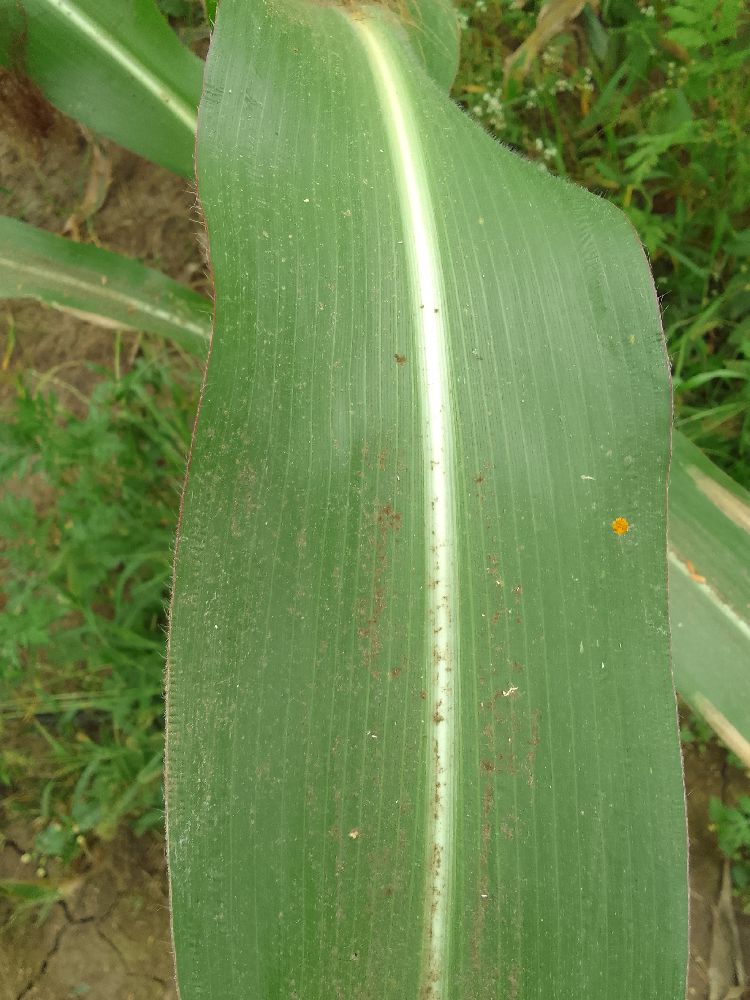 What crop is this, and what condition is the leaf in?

maize, healthy
